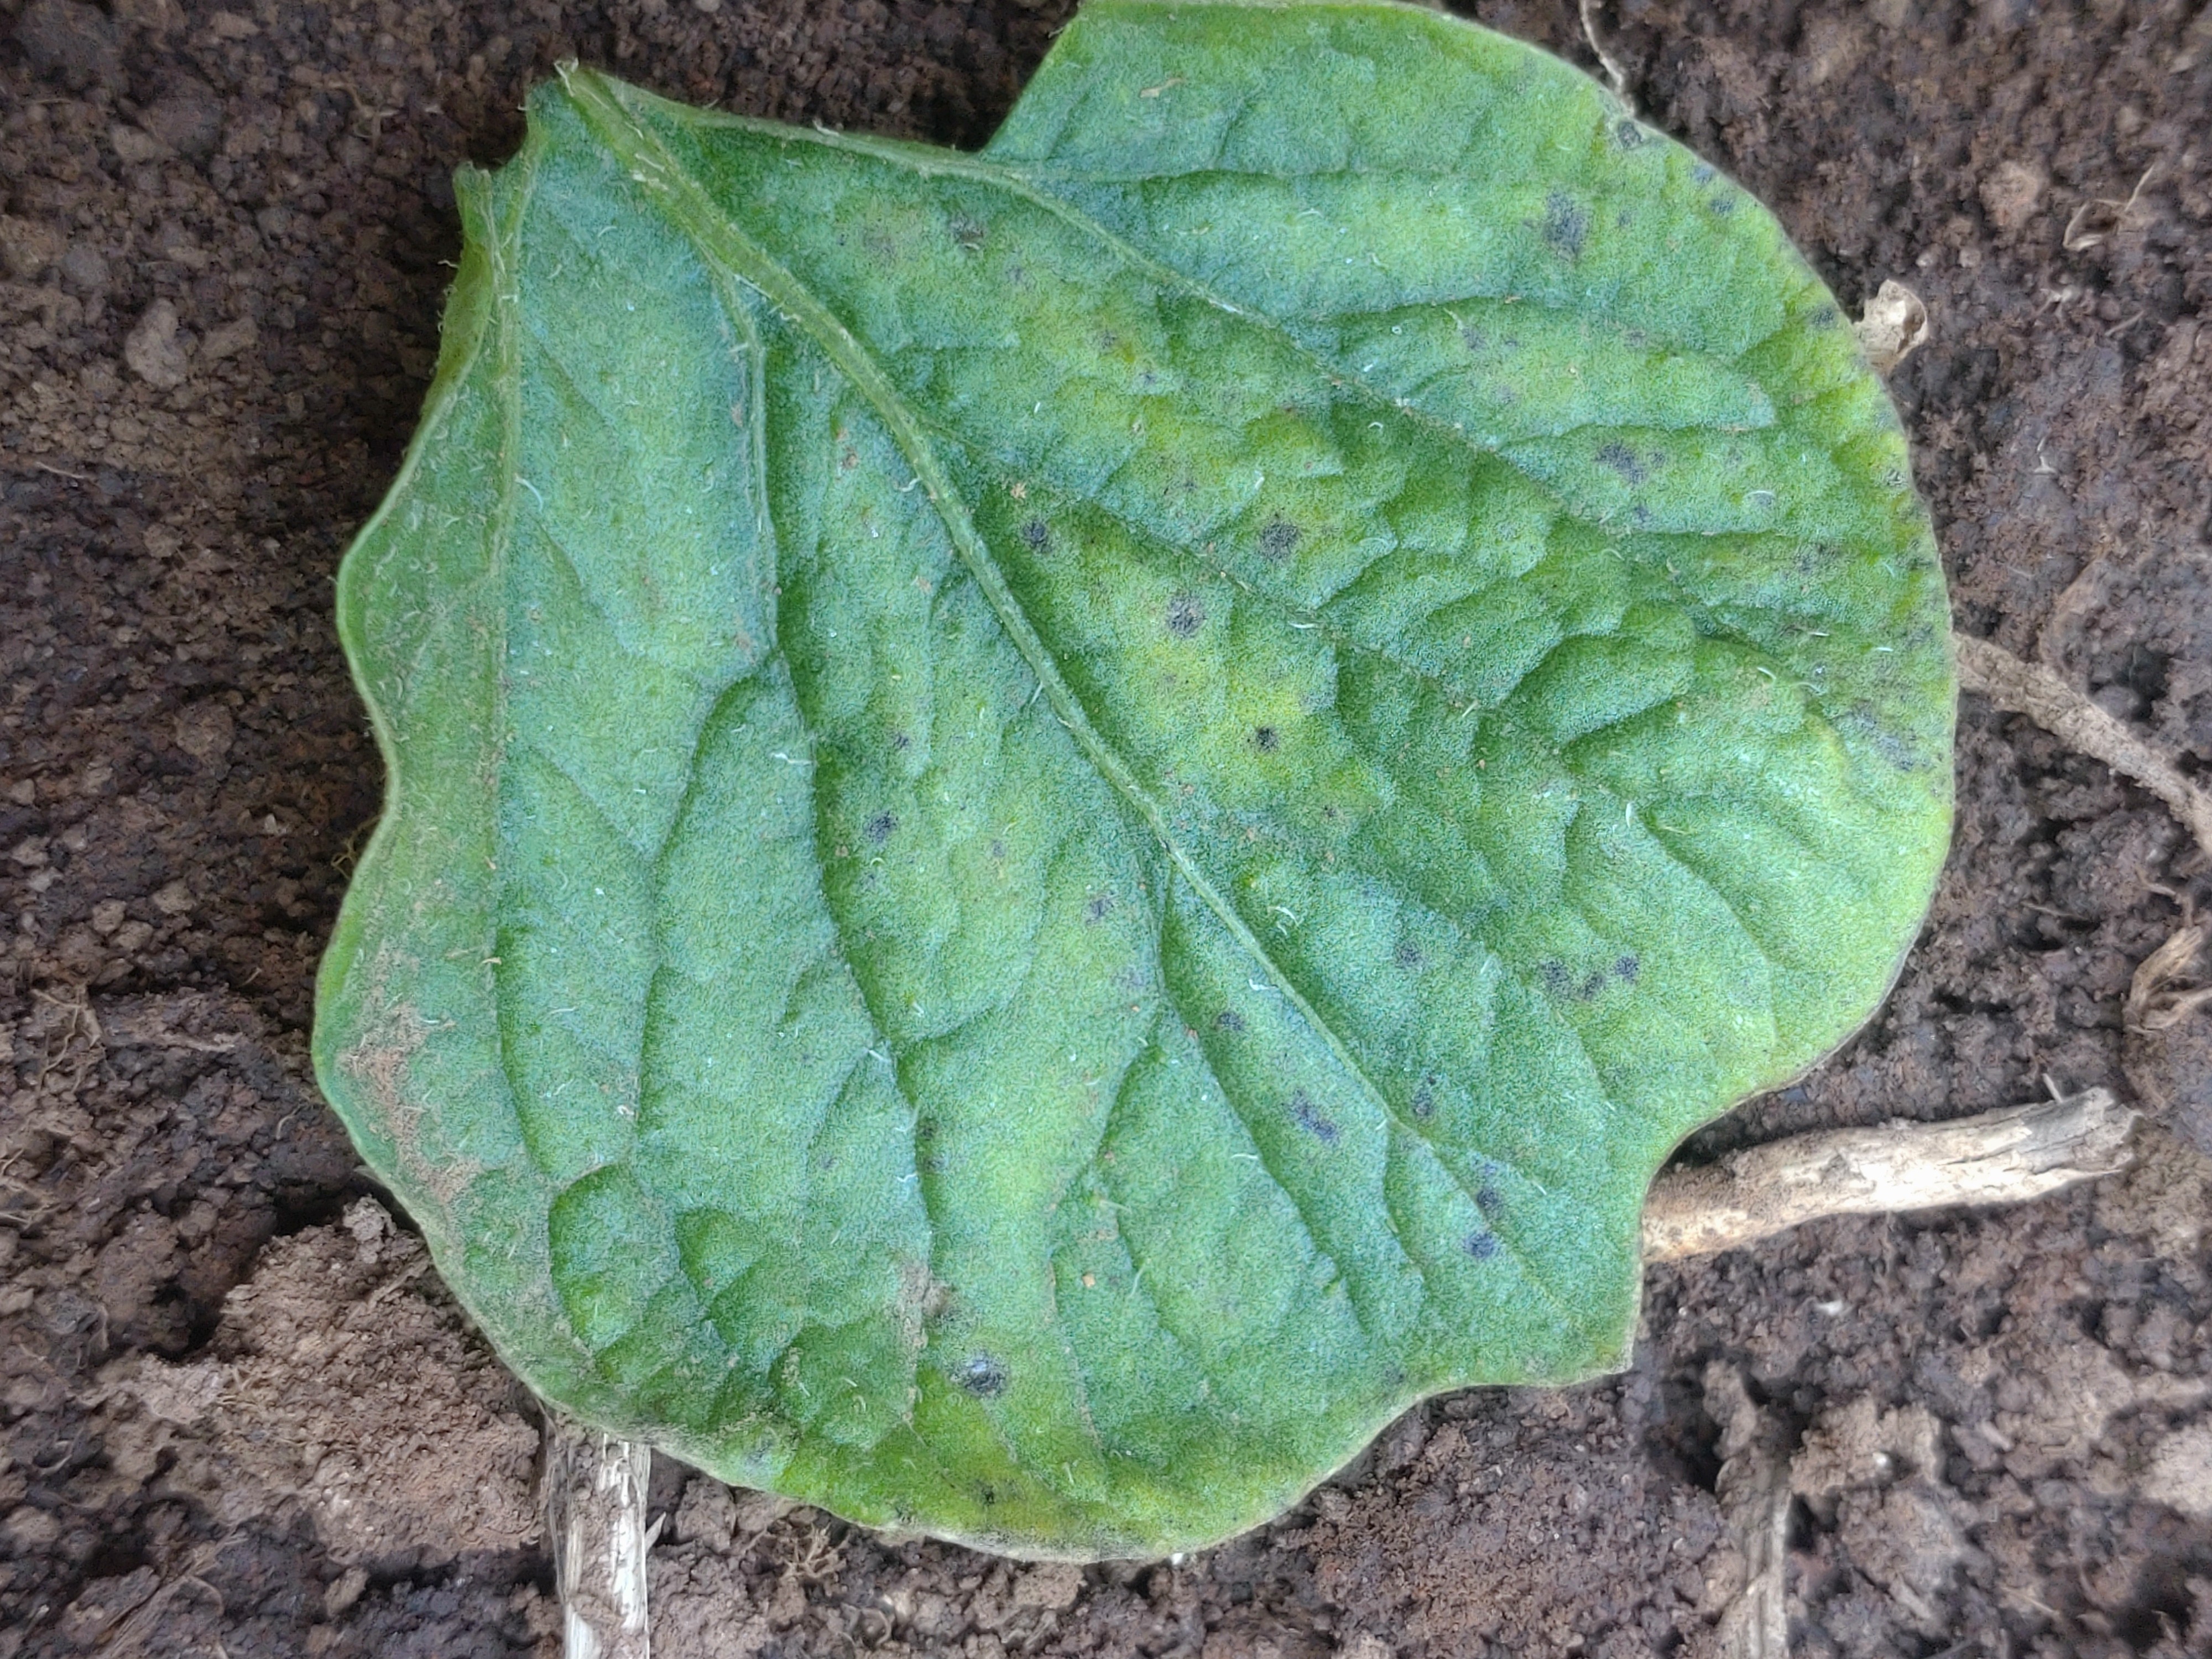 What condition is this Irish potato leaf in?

late blight
